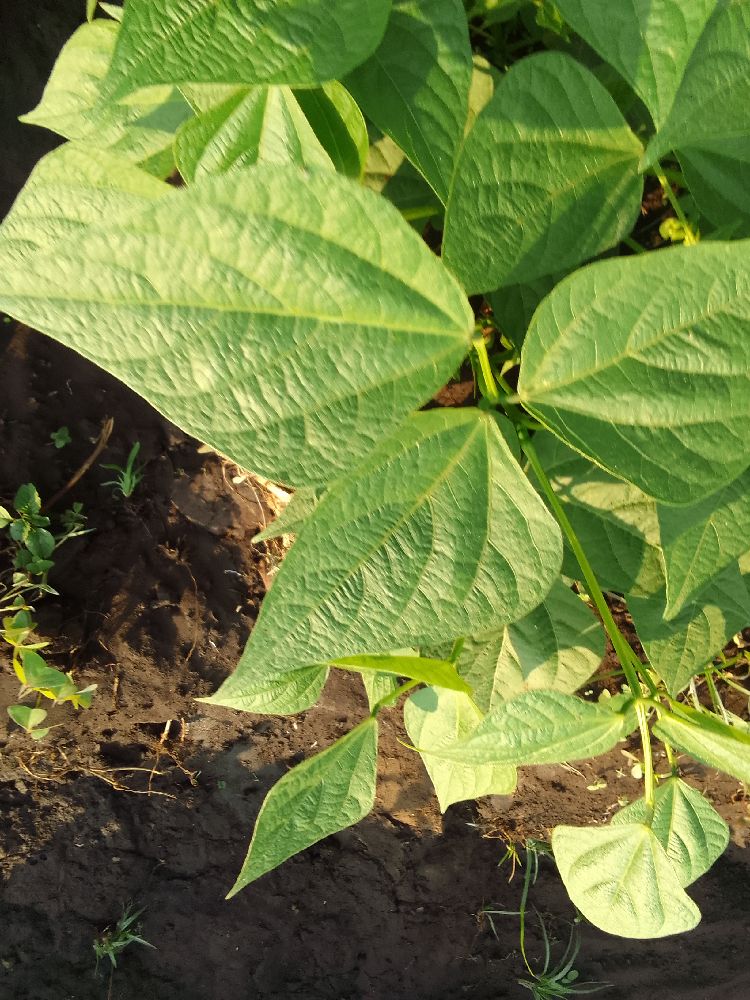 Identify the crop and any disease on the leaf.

common bean, healthy
